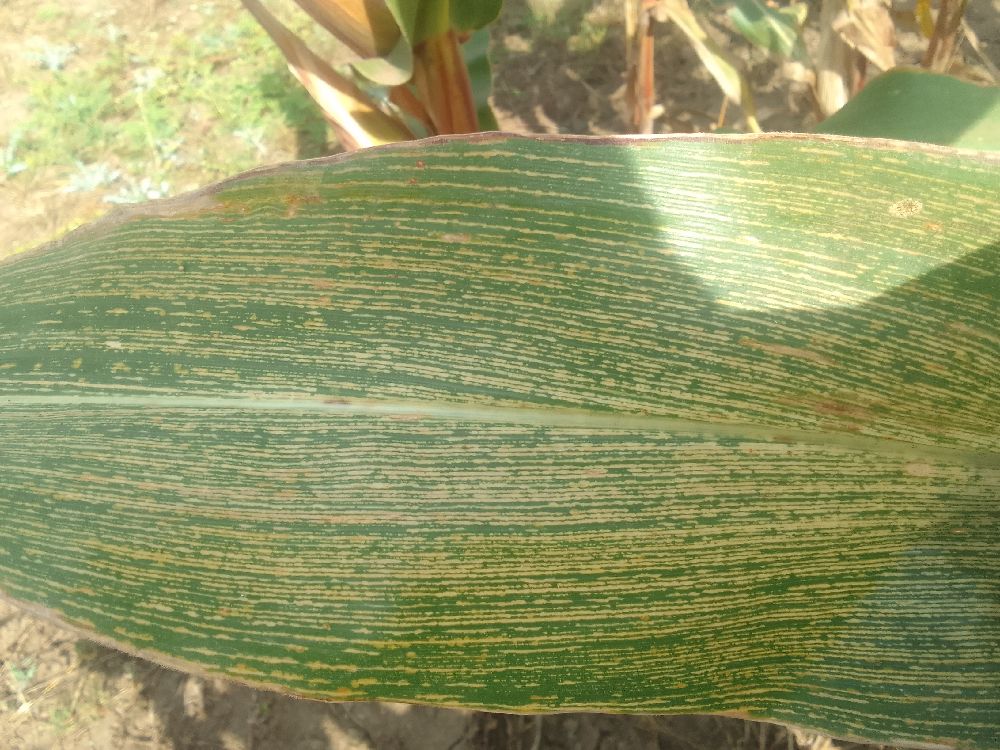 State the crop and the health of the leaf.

maize, maize streak virus
